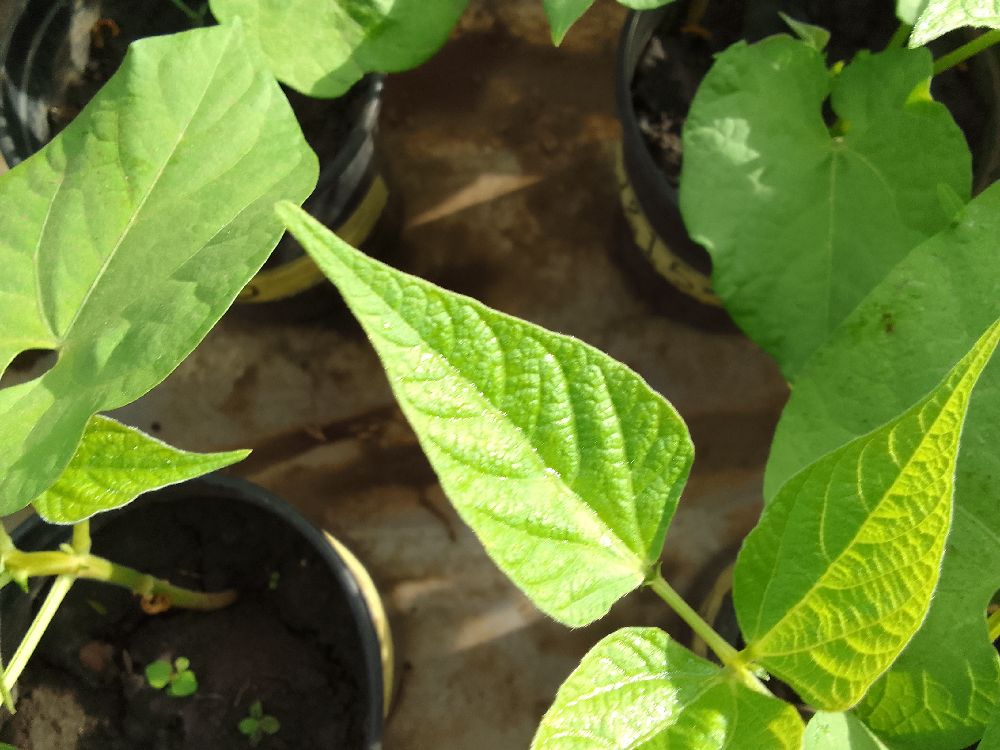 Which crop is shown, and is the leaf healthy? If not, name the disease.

common bean, healthy
